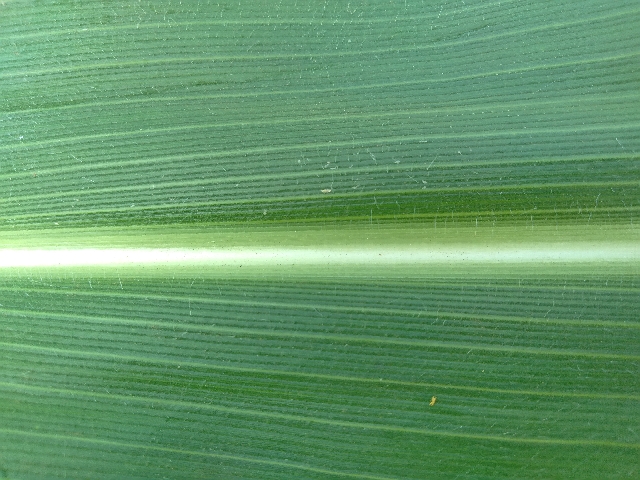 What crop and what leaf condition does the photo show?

maize, healthy
